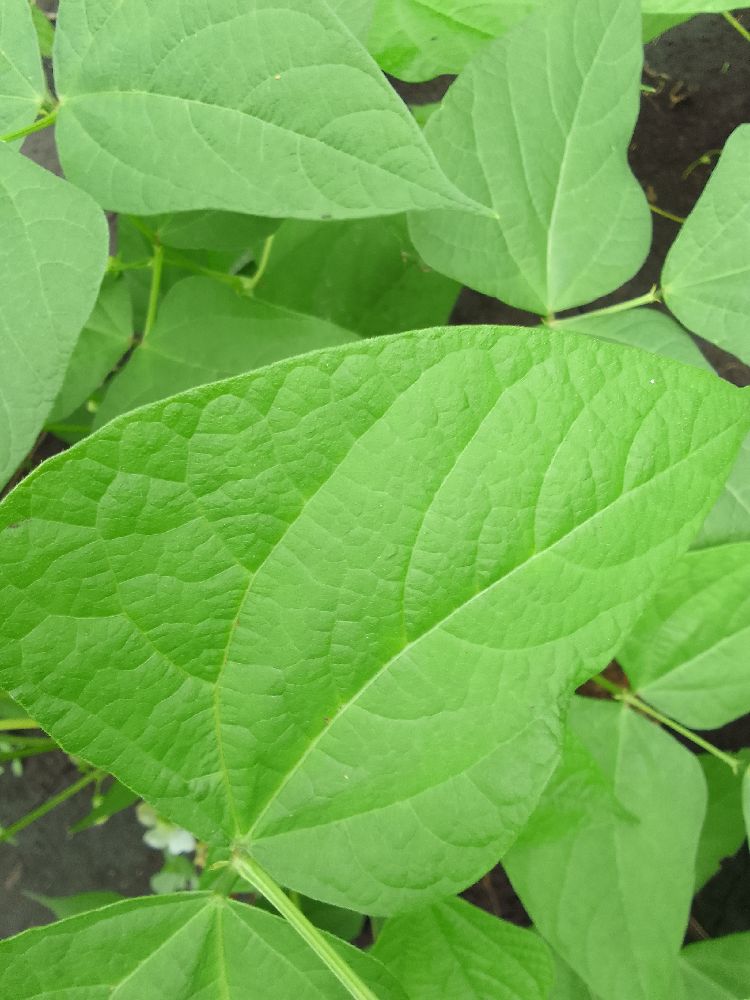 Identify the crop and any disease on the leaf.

common bean, healthy
